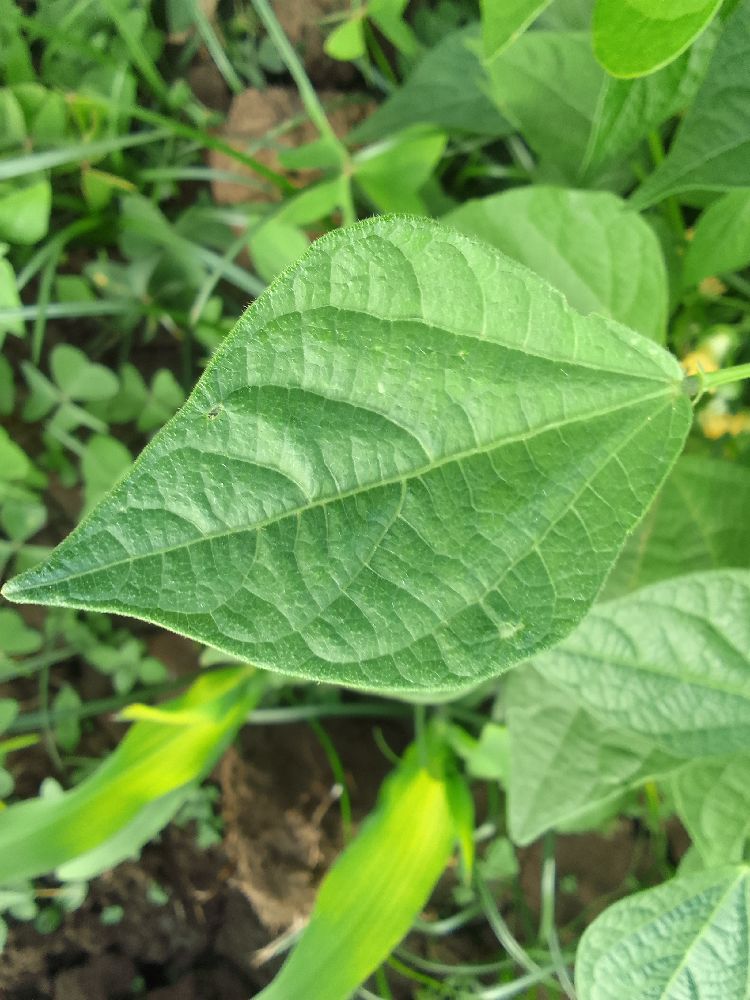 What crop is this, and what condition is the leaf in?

common bean, healthy
